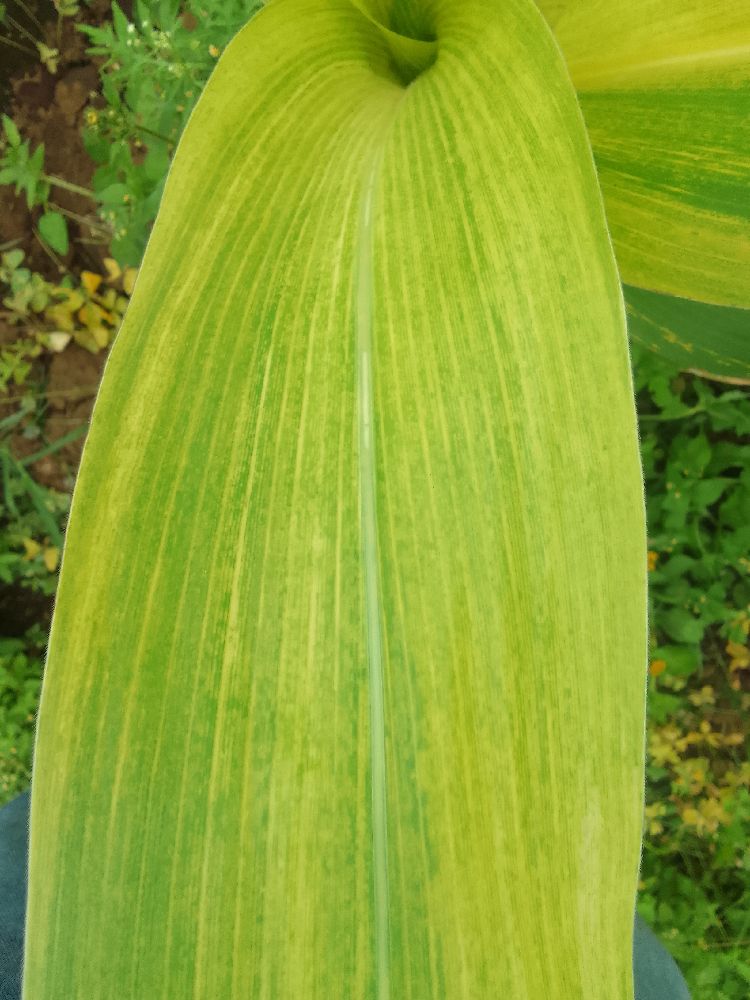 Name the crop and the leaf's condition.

maize, maize lethal necrosis
